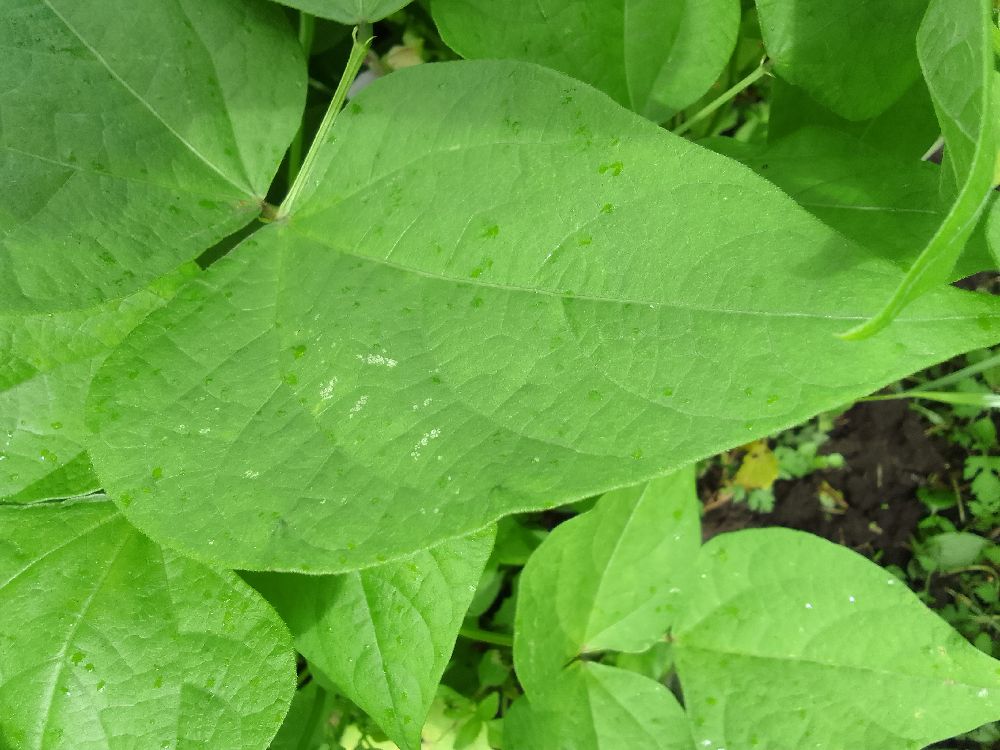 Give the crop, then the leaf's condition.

common bean, healthy
